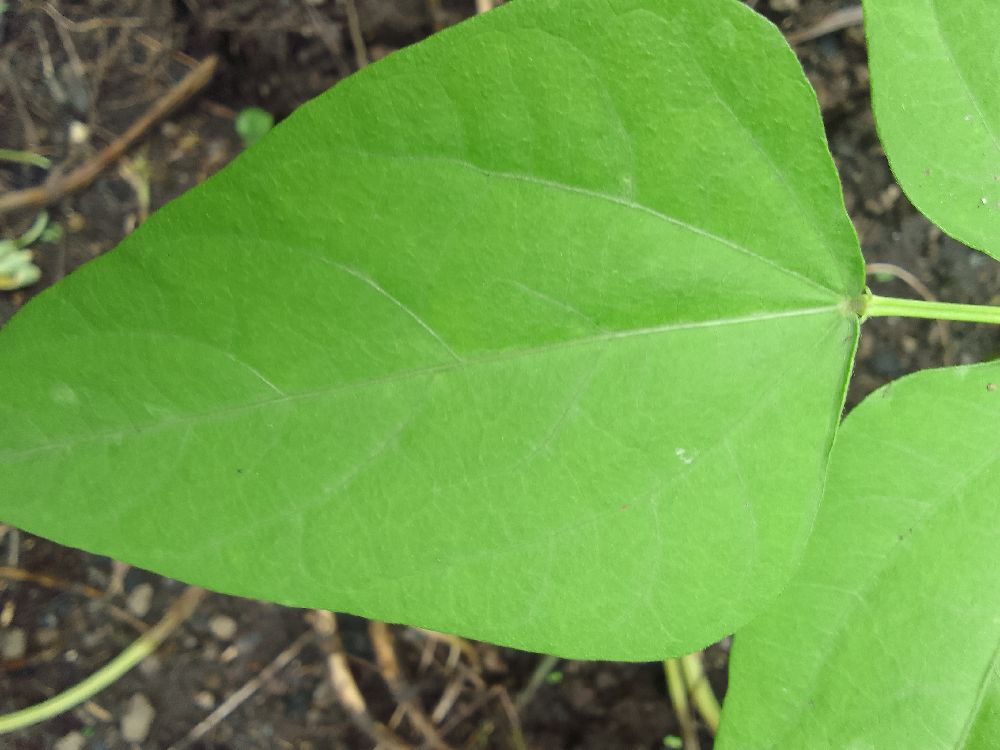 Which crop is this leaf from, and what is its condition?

common bean, healthy
